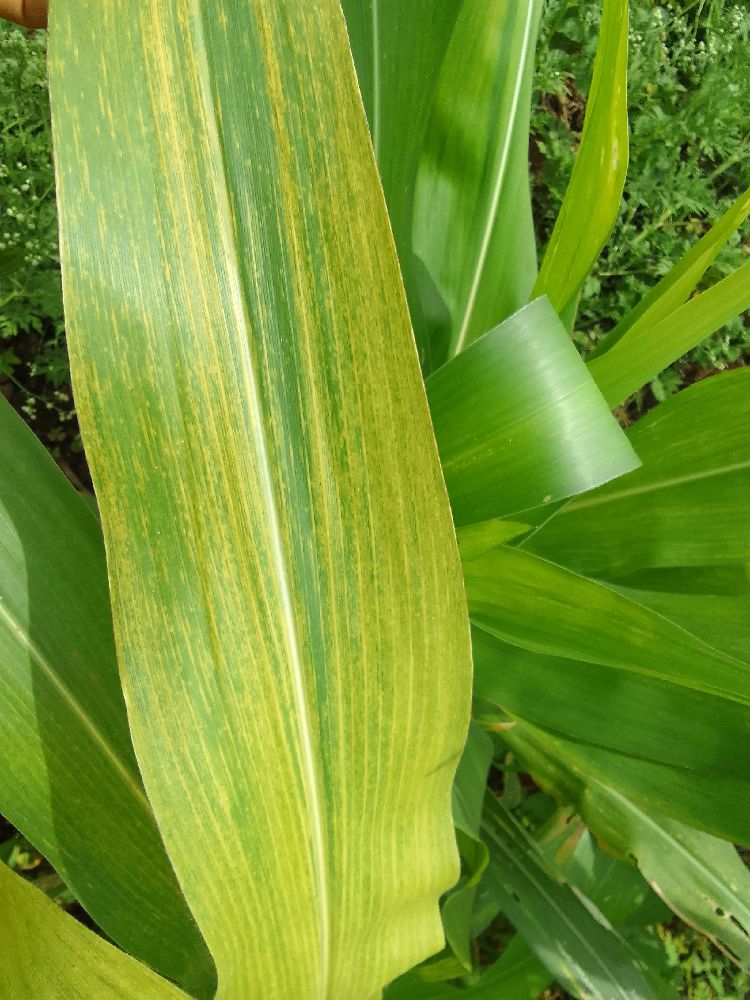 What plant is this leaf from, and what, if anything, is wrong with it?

maize, maize lethal necrosis
